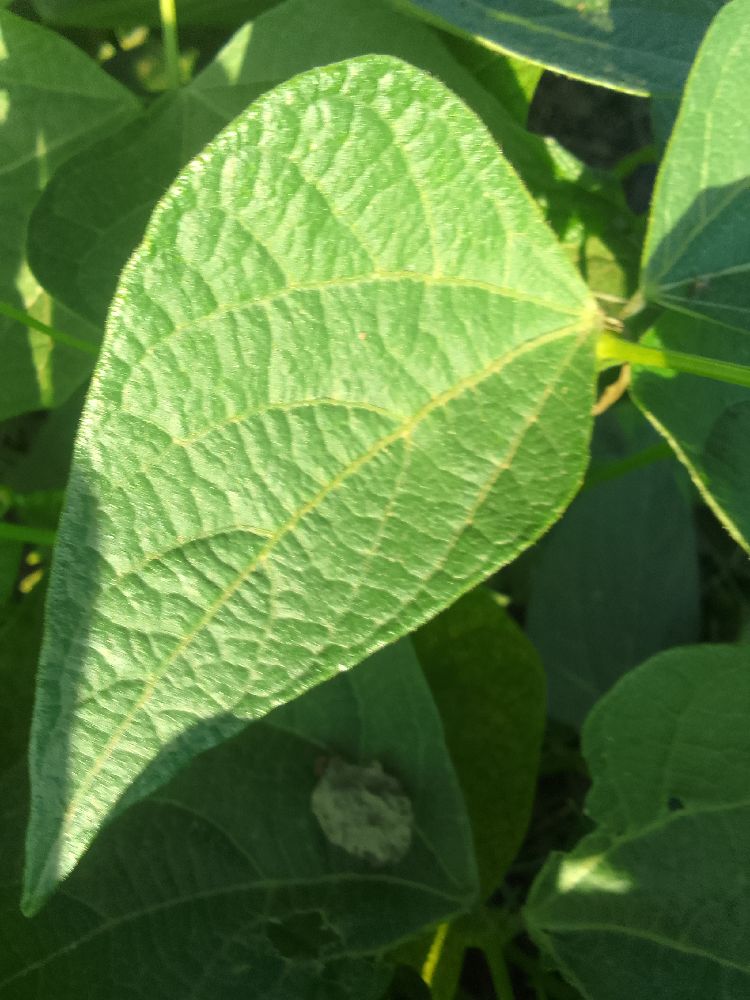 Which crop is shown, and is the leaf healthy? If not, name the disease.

common bean, healthy
